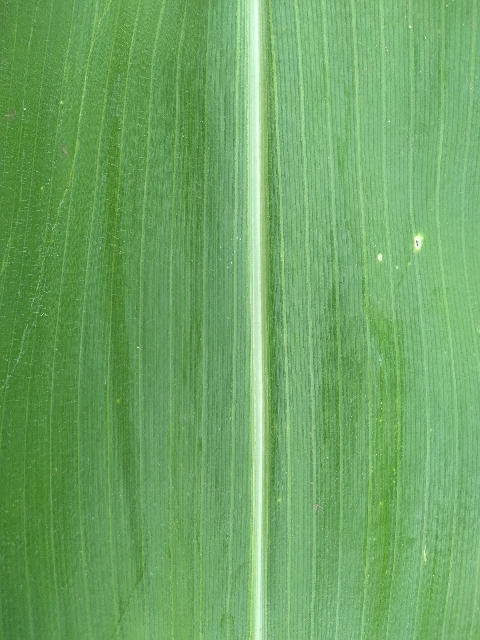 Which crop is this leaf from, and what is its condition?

maize, healthy
